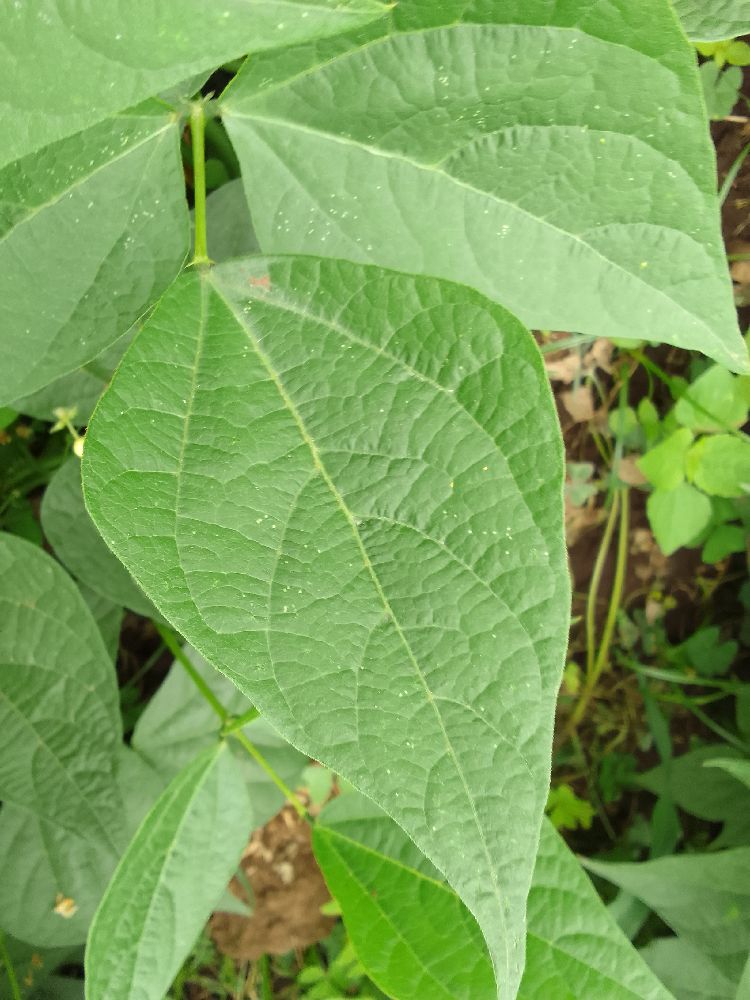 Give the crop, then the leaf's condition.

common bean, healthy
